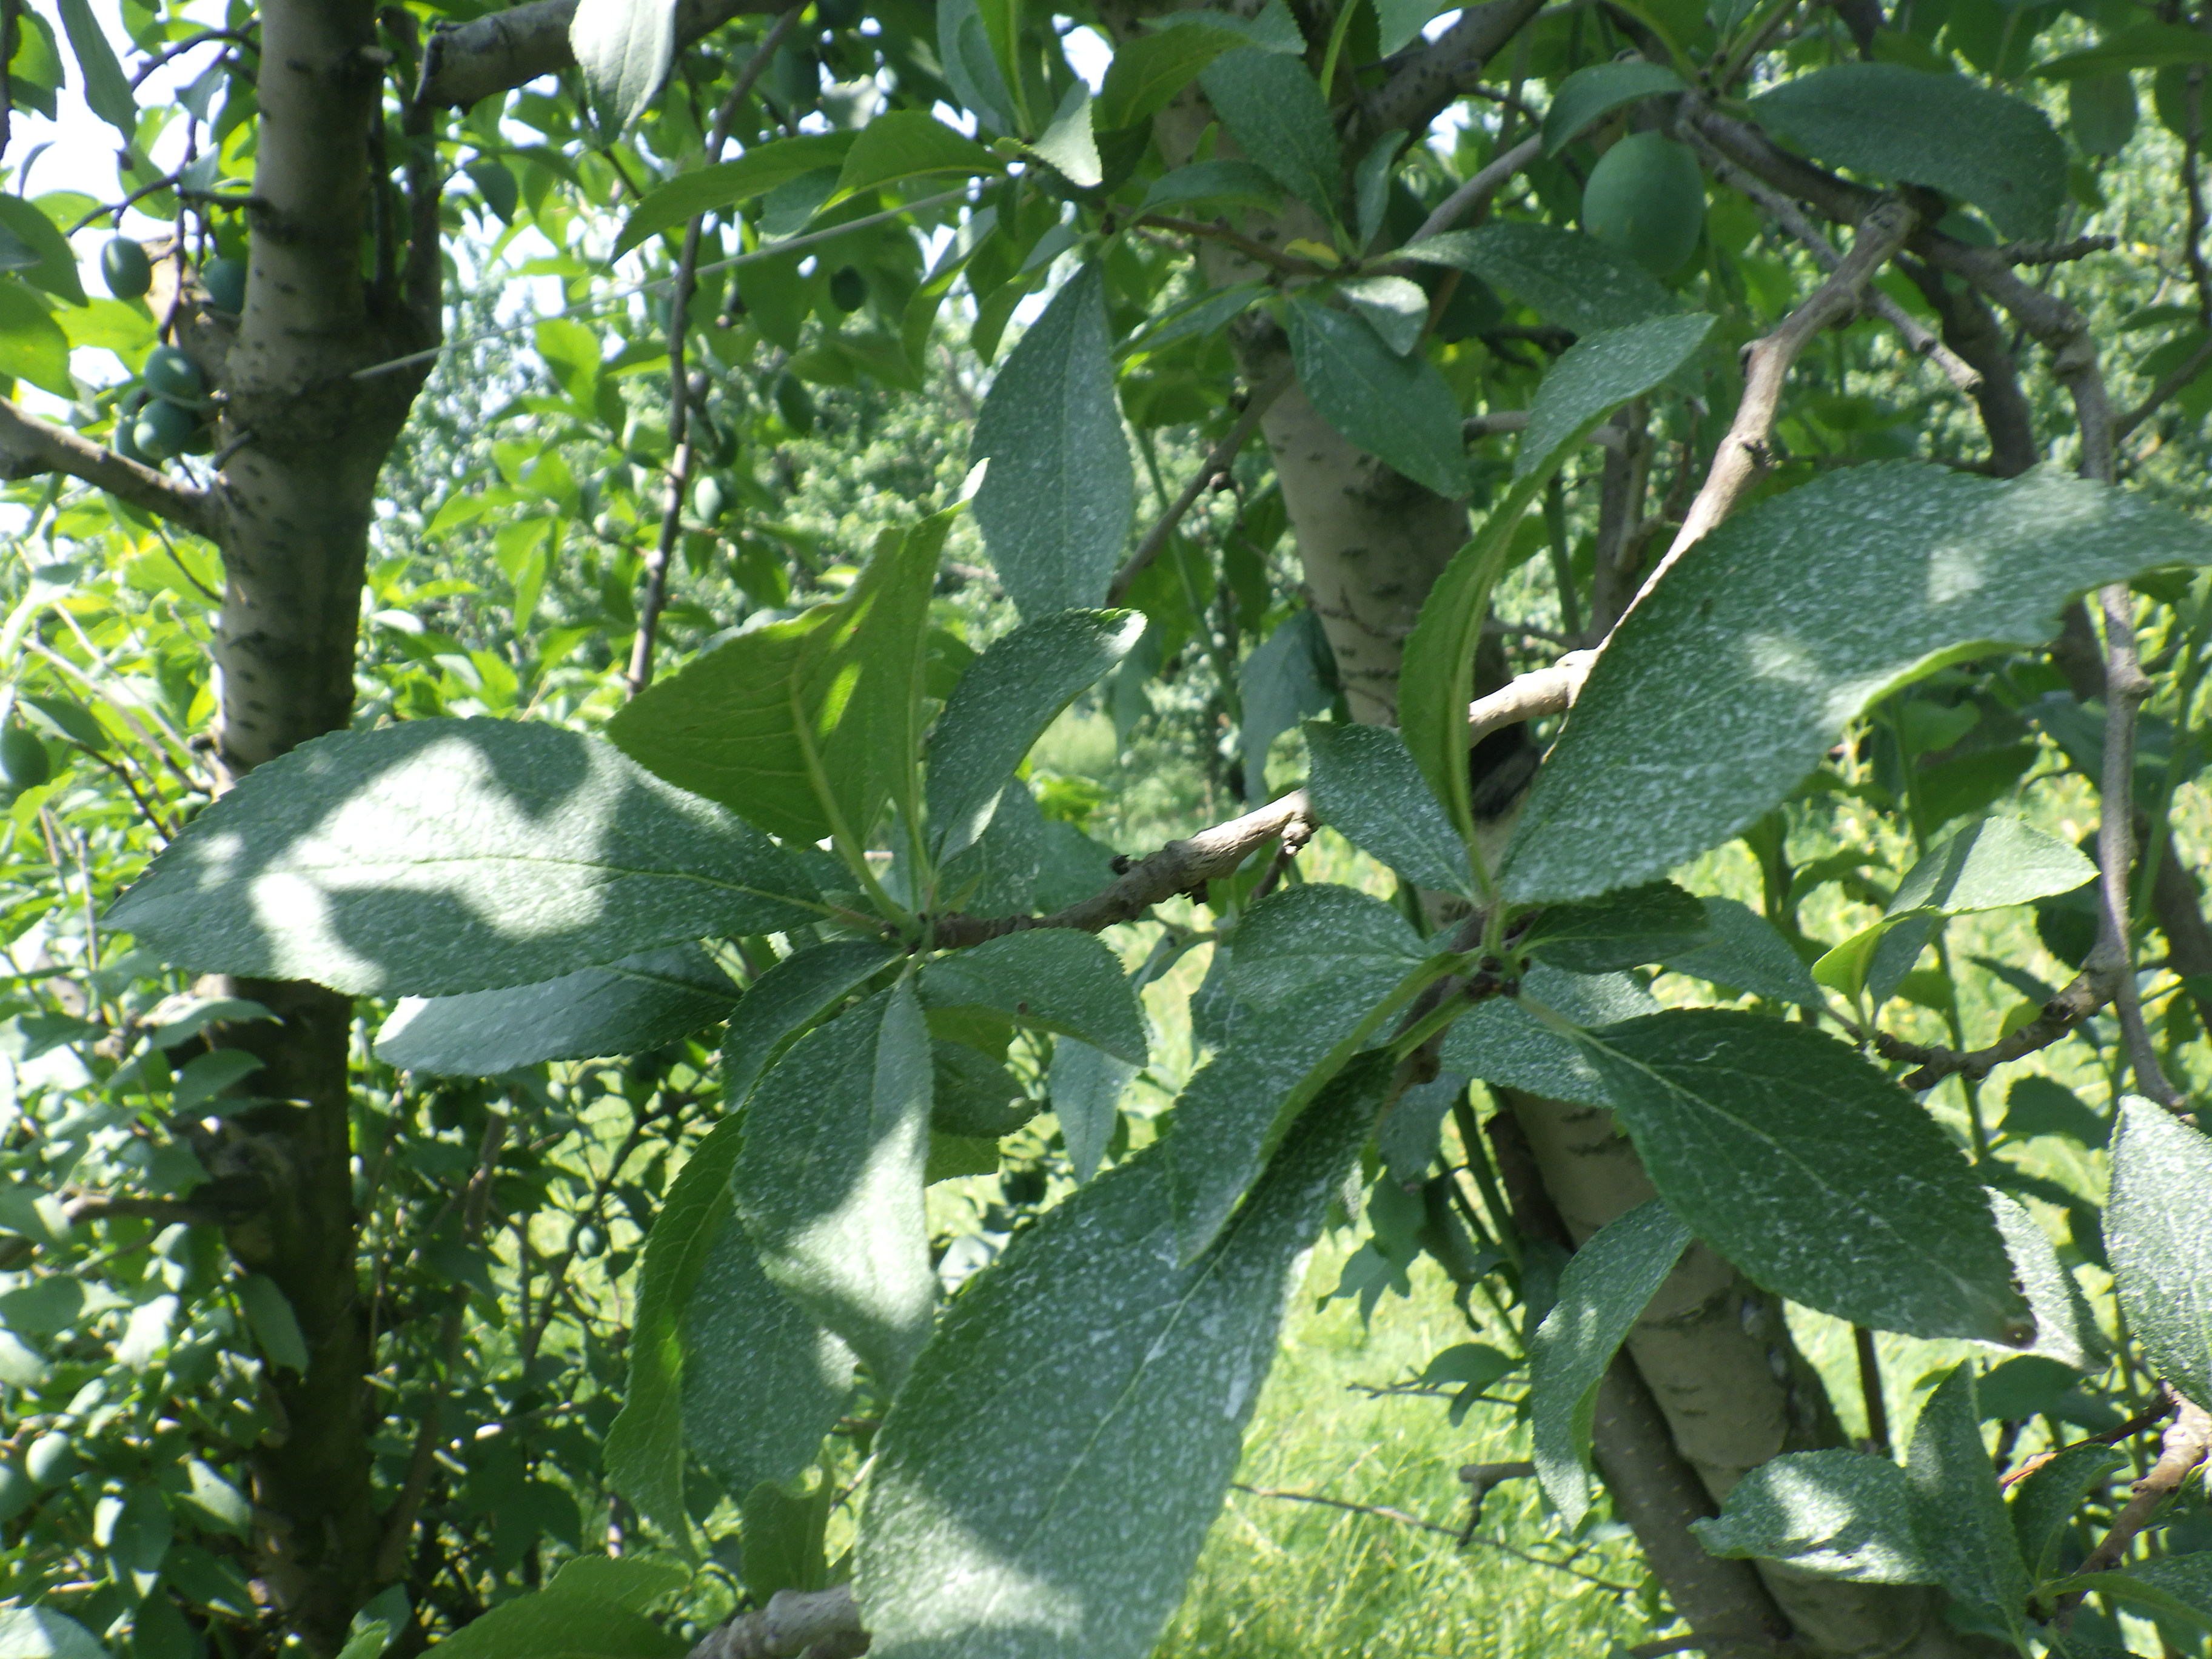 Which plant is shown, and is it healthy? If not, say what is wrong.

plum, healthy
